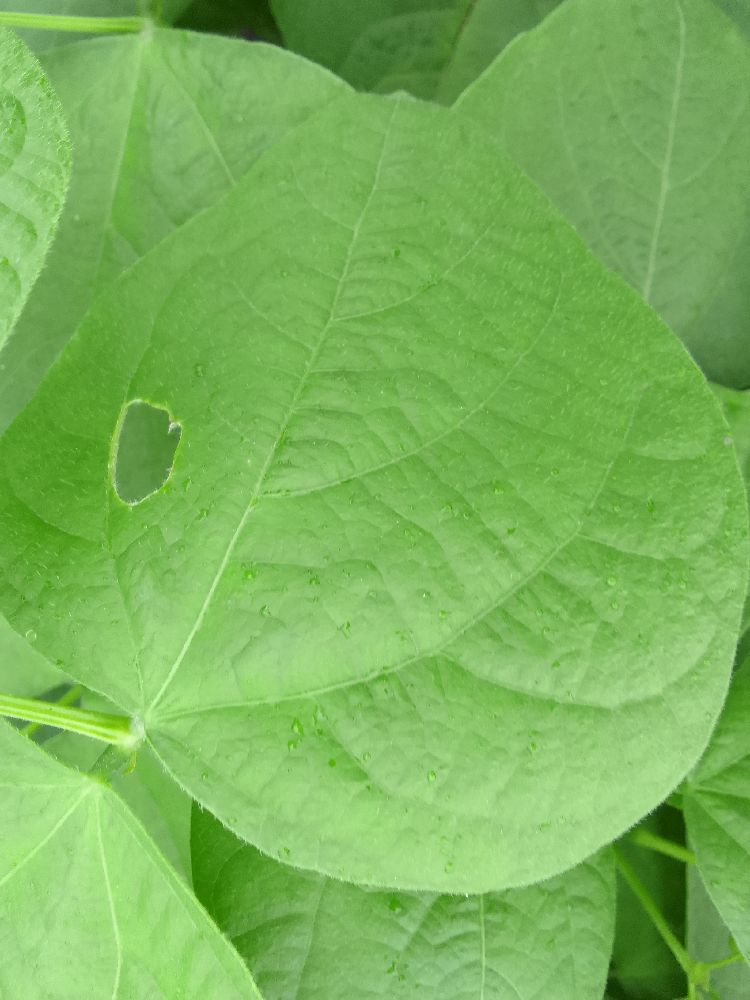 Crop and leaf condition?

common bean, healthy
